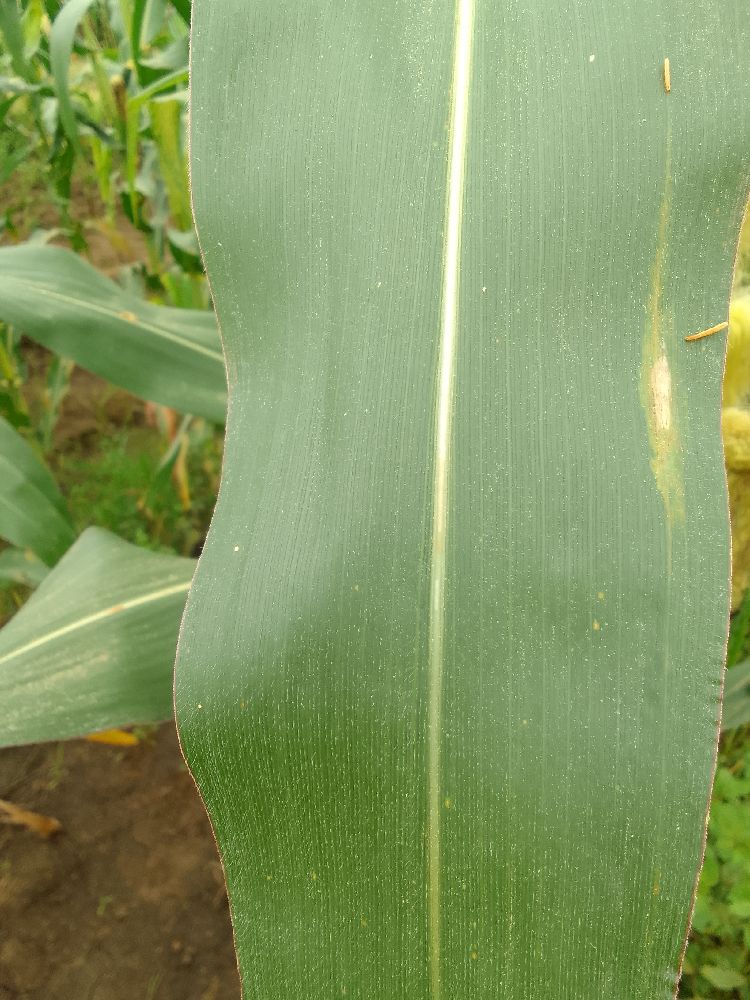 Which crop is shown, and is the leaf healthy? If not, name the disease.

maize, healthy
